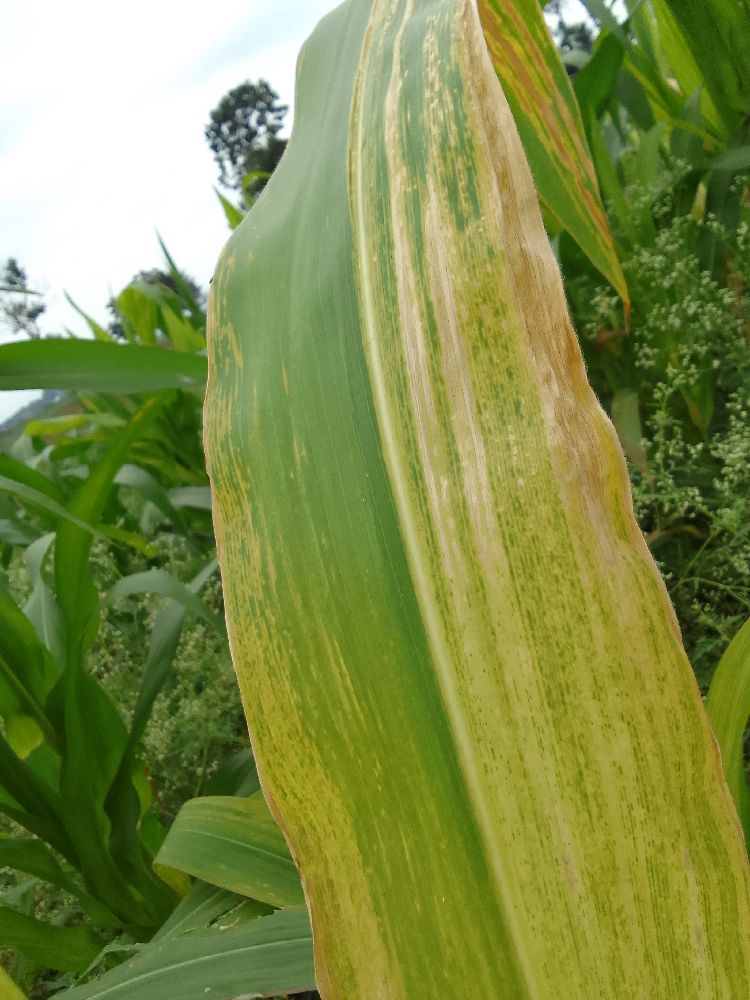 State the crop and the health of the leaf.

maize, maize lethal necrosis
